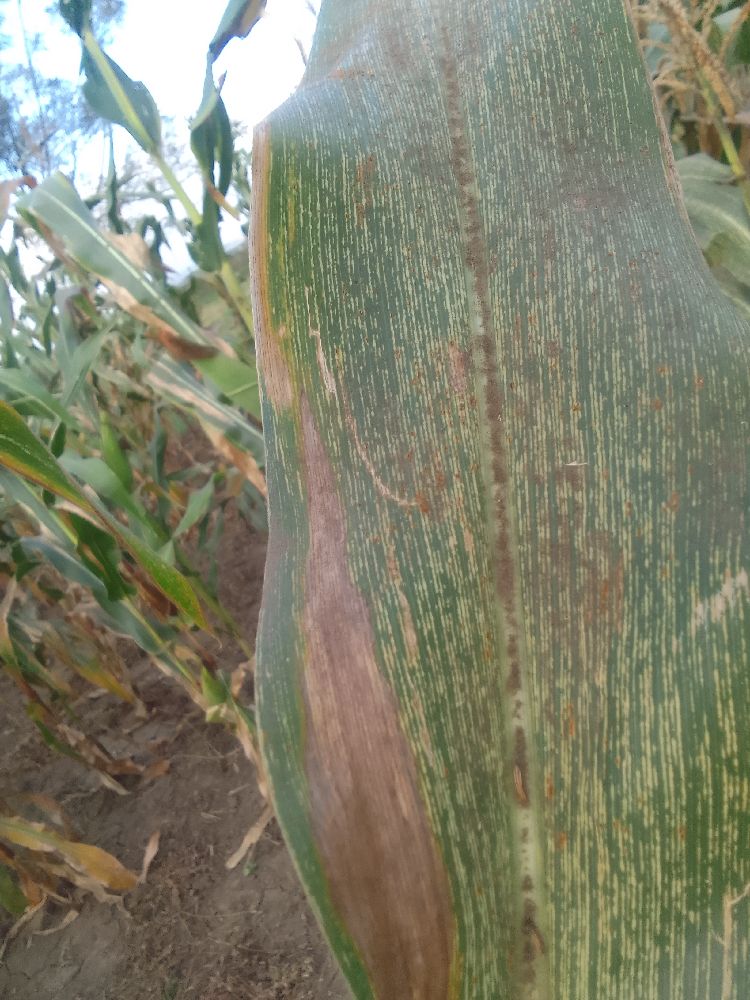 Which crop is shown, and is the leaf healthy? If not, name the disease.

maize, maize streak virus
